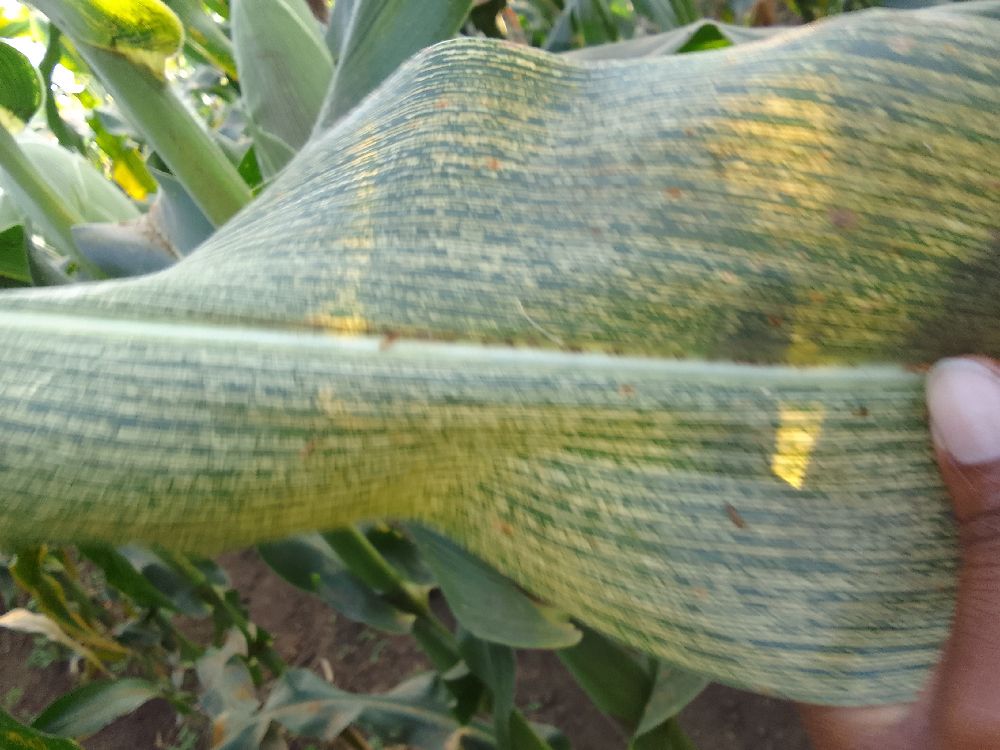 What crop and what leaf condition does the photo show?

maize, maize streak virus
